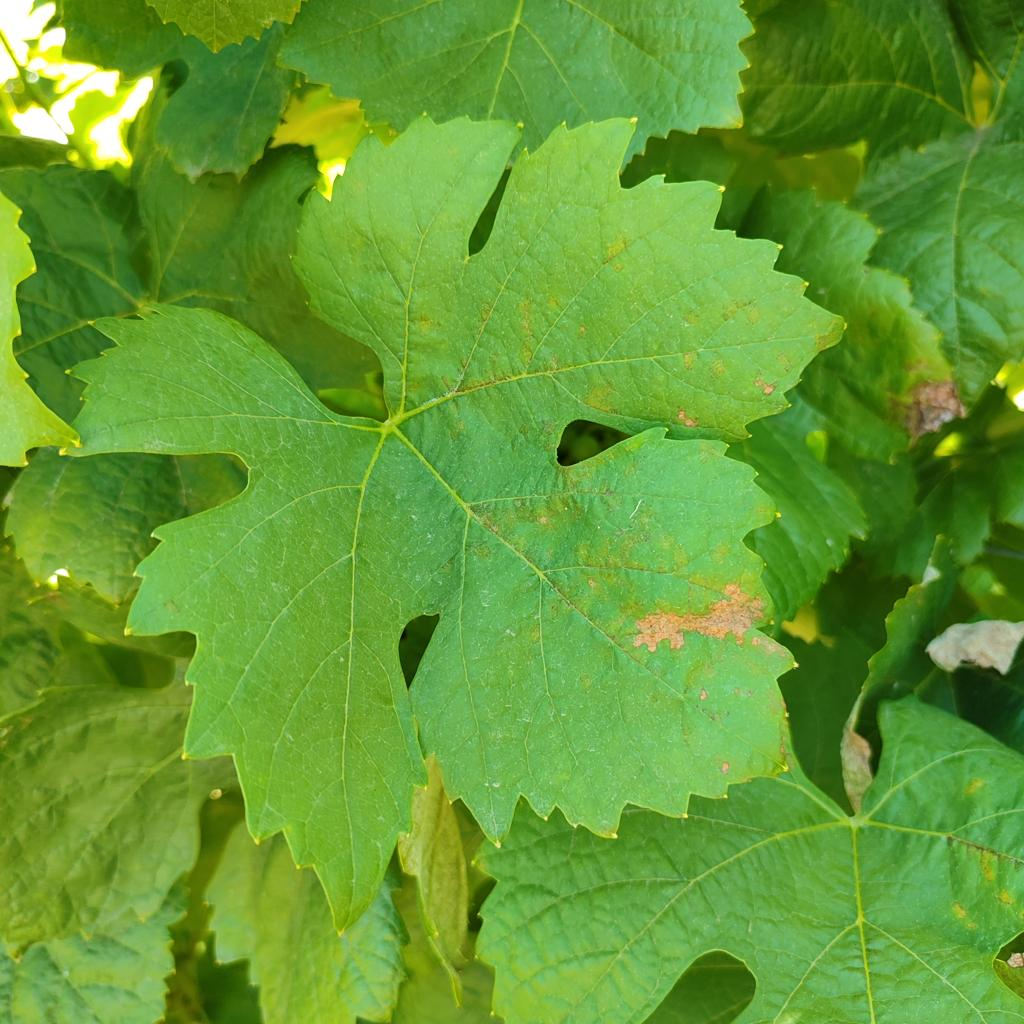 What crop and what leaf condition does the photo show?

grapevine, downy mildew
